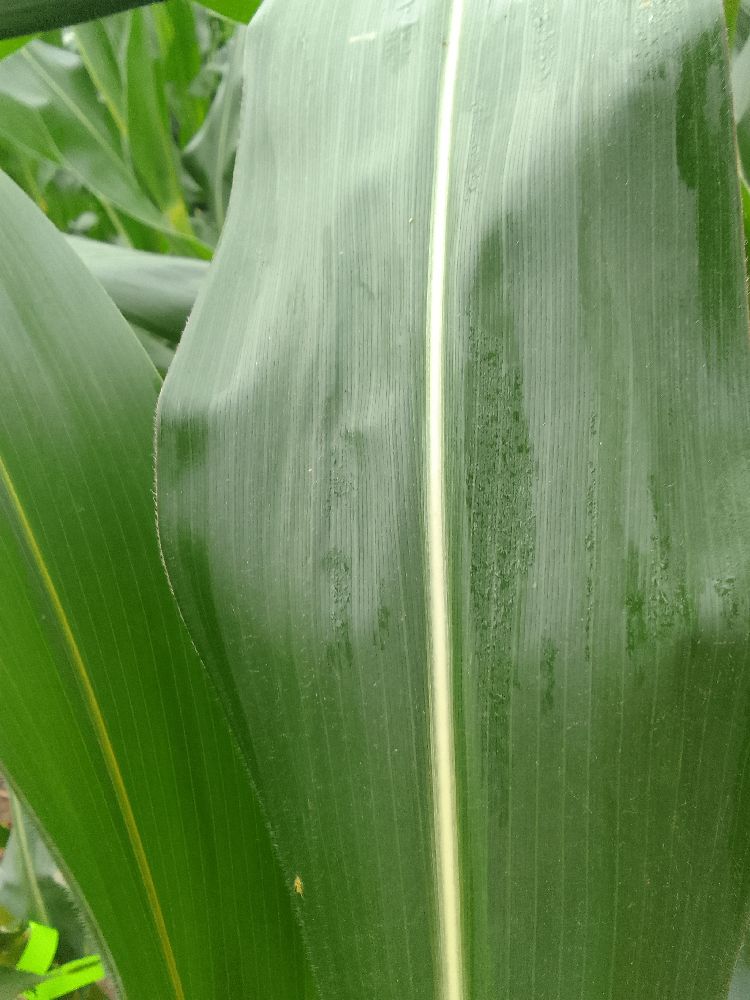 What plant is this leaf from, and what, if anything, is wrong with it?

maize, healthy
